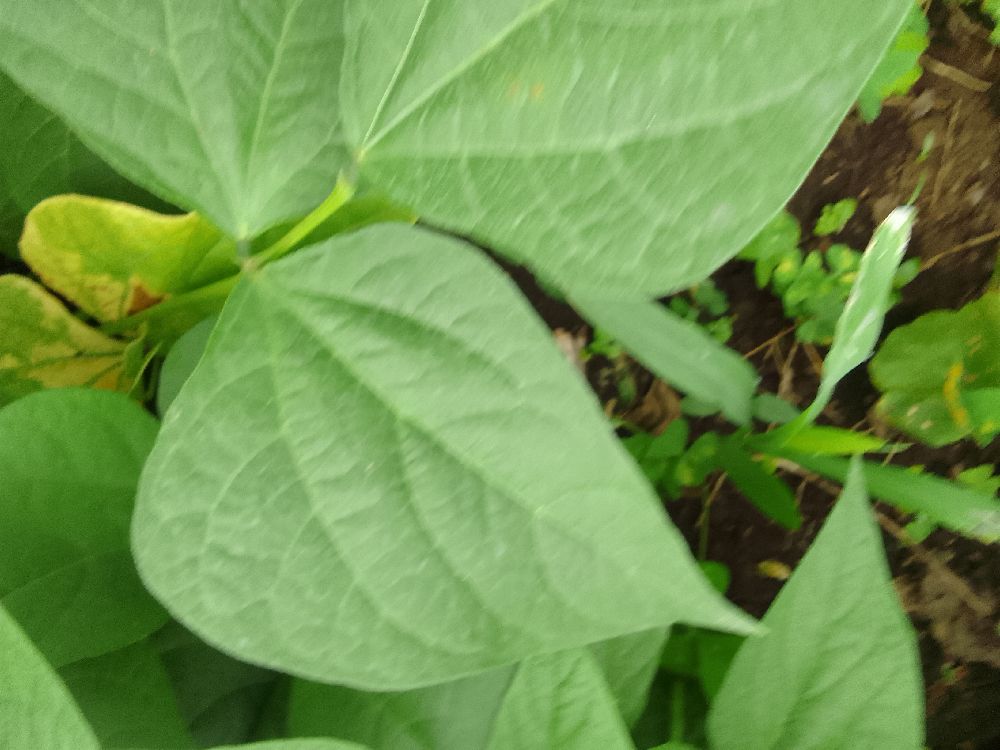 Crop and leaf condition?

common bean, healthy
